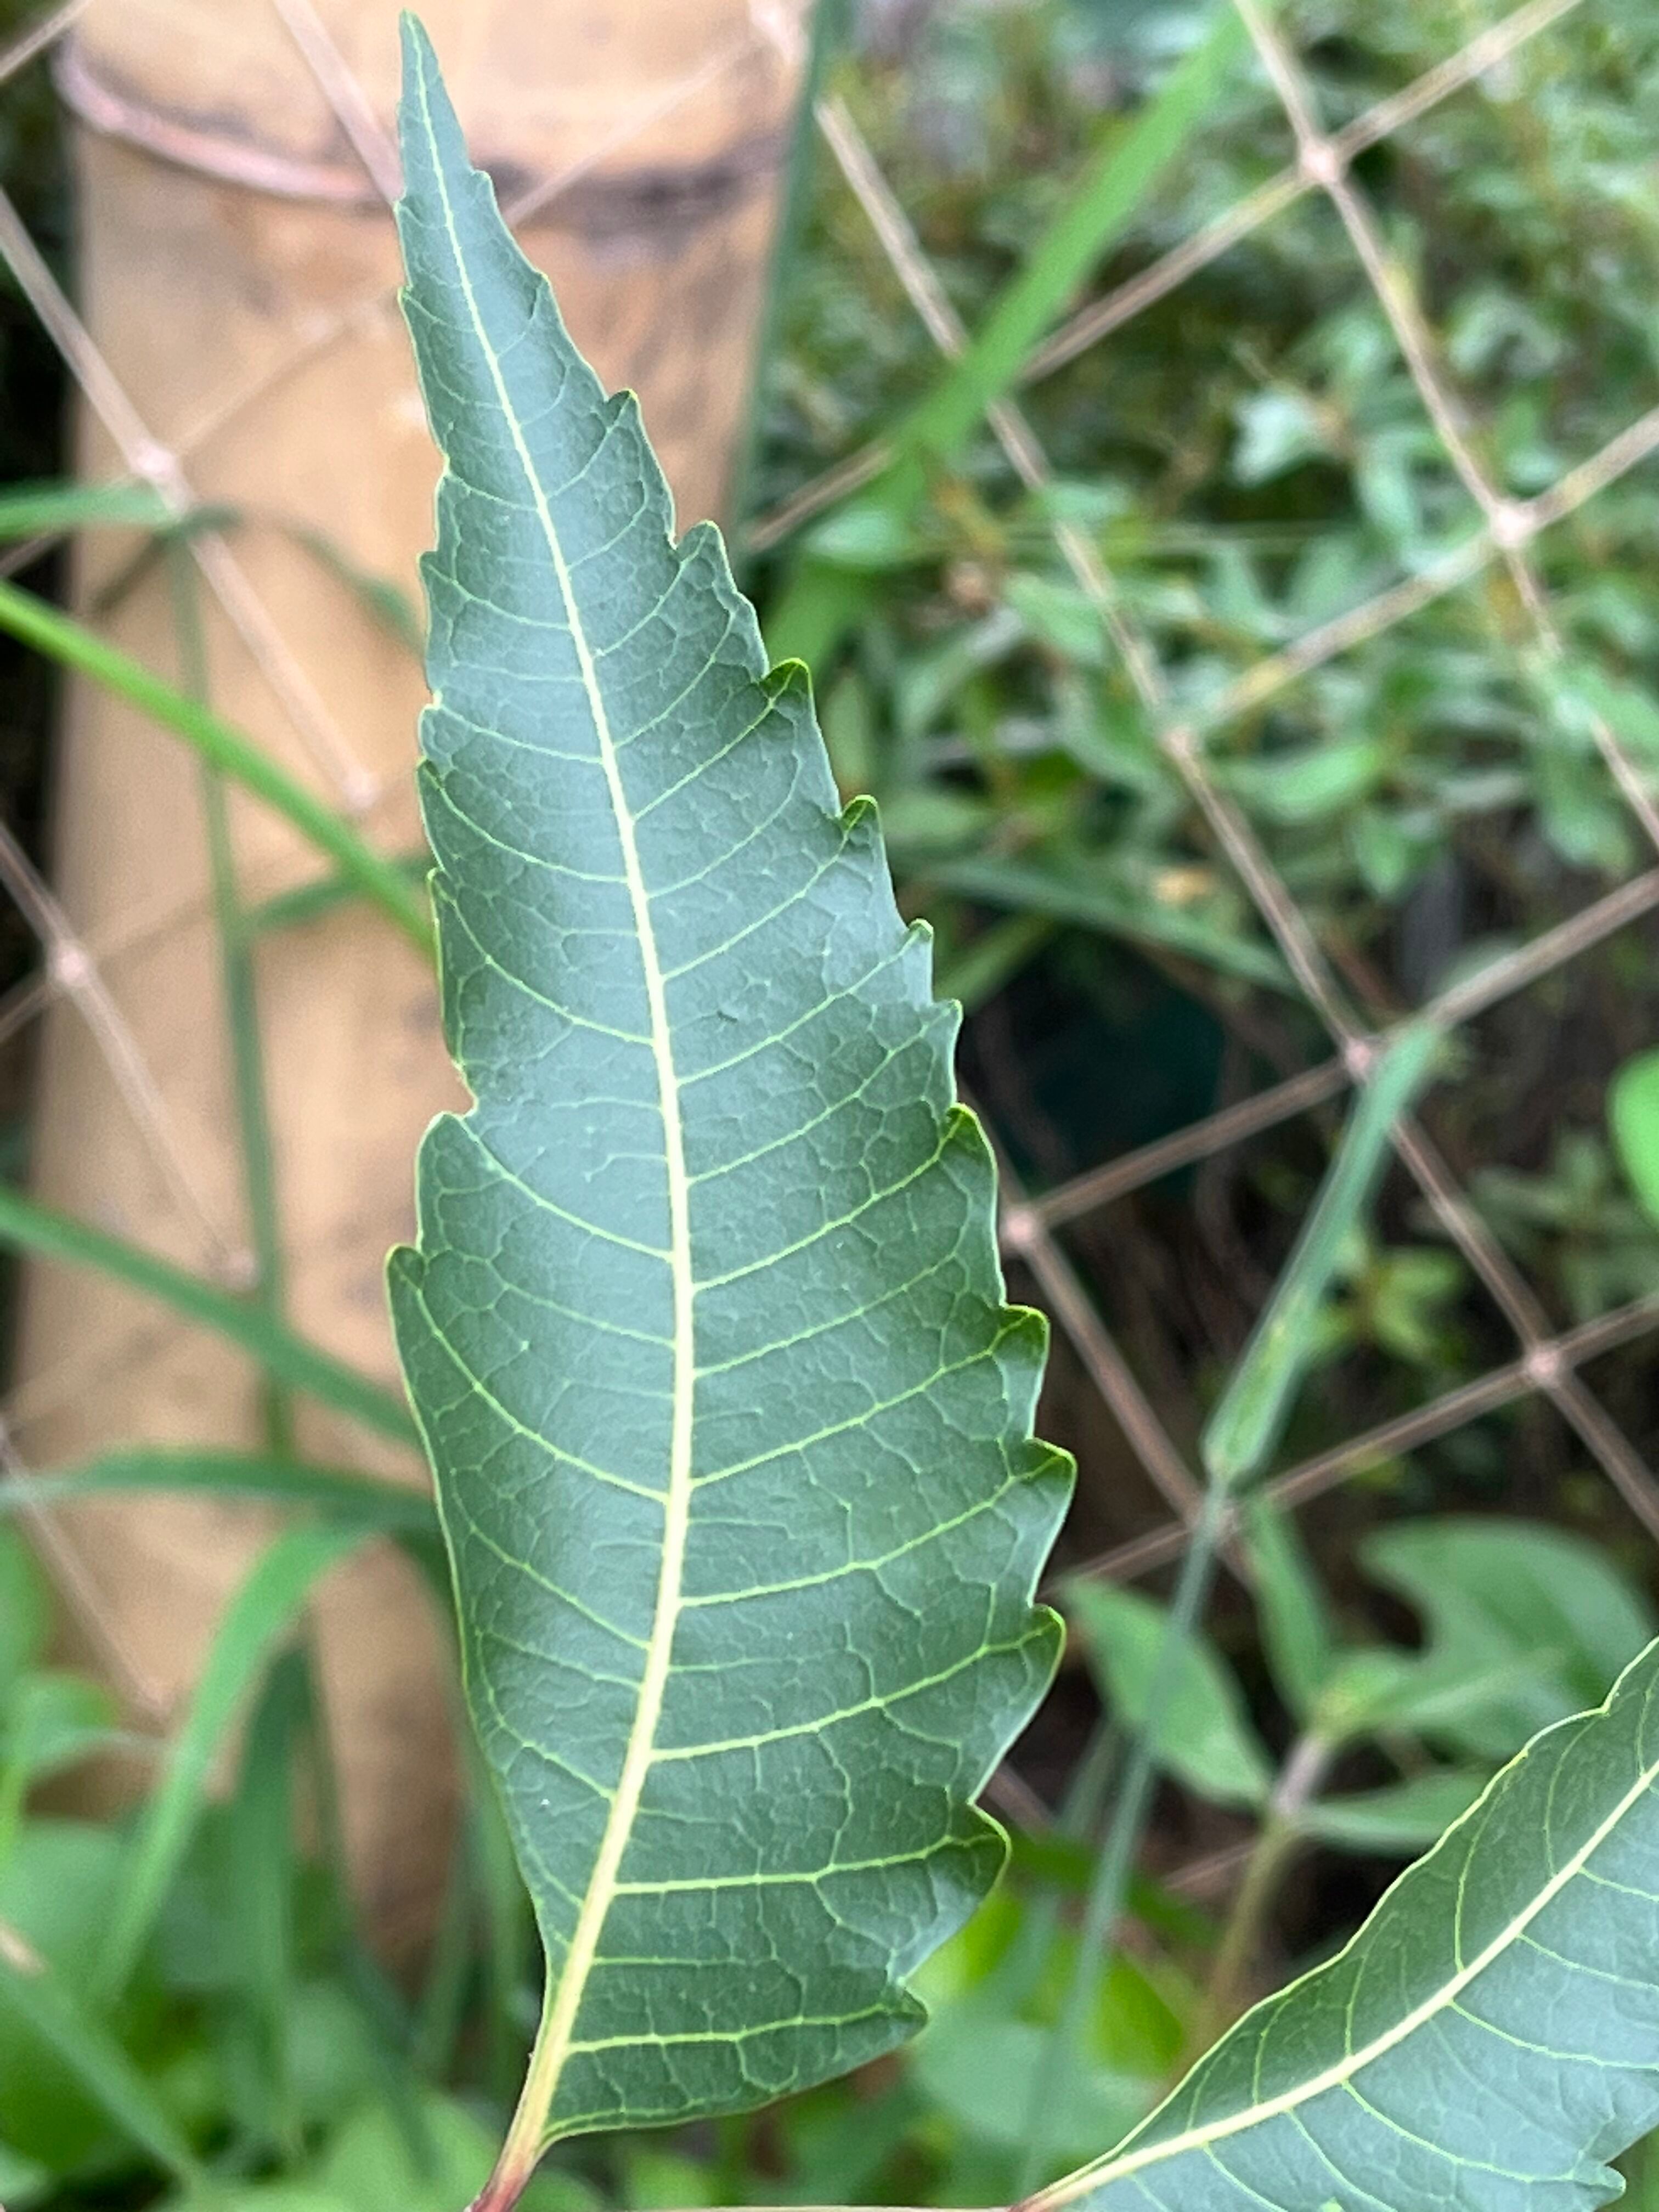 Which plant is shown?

neem
